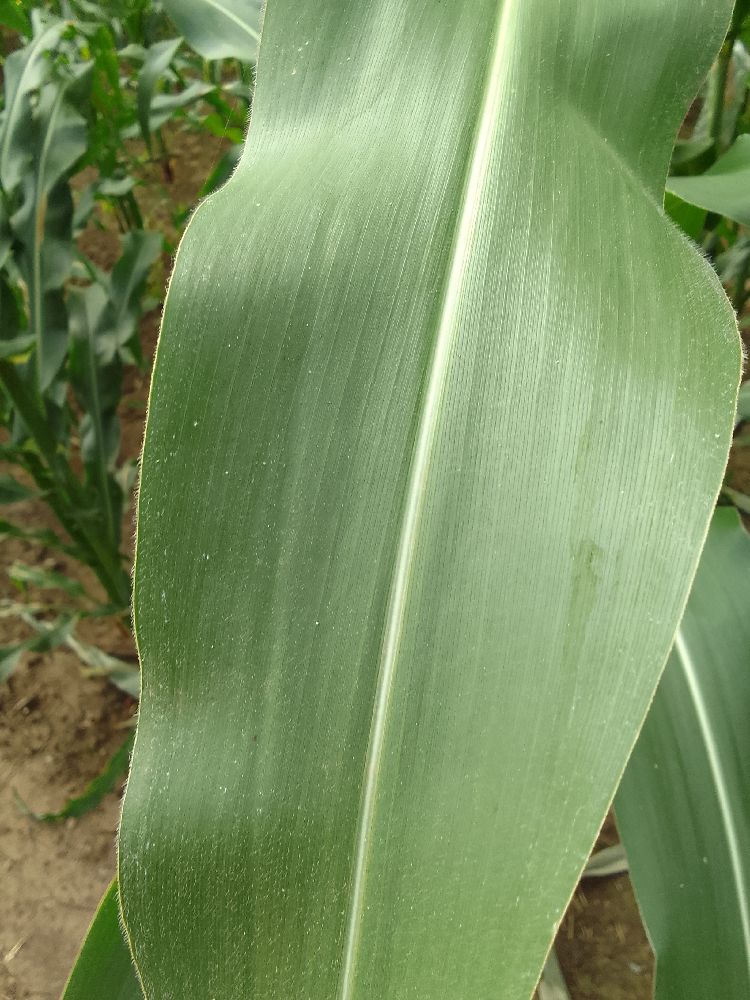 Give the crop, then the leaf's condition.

maize, healthy
